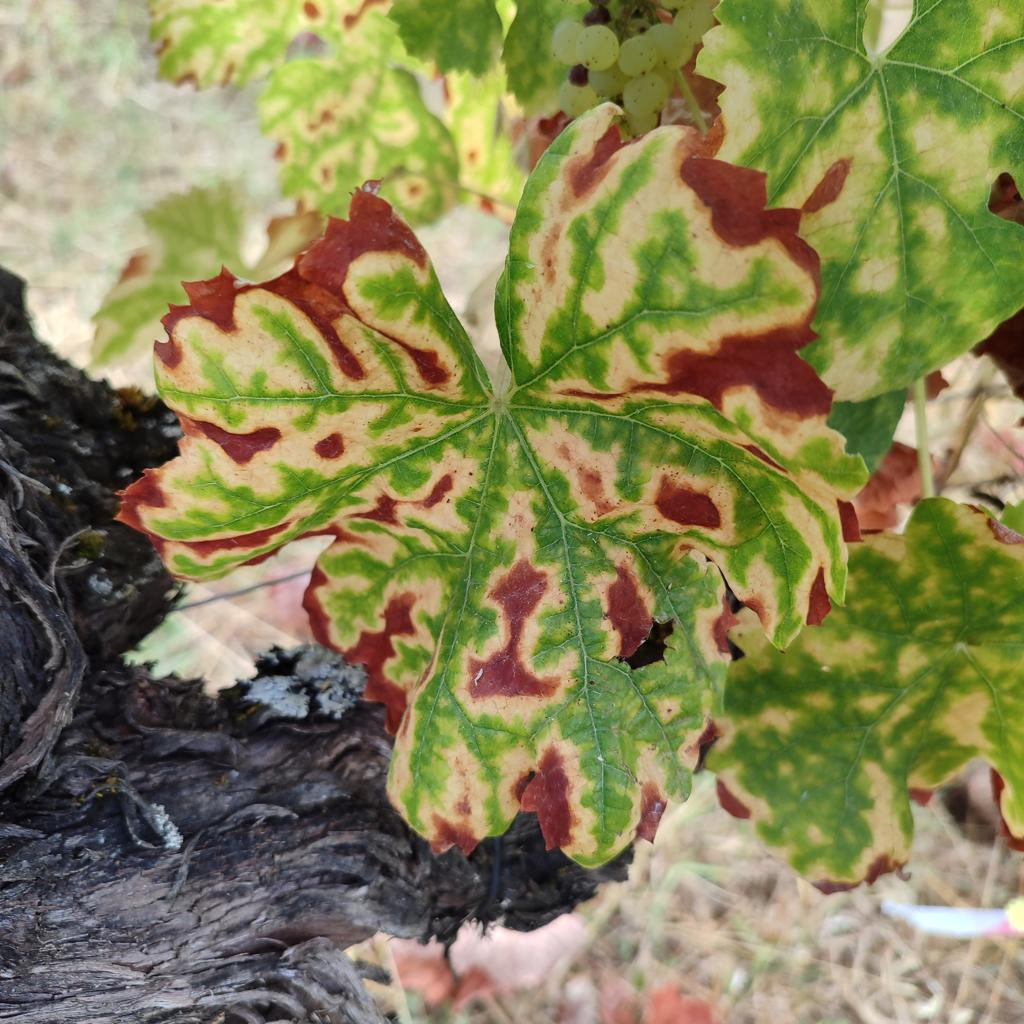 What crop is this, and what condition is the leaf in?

grapevine, esca complex
